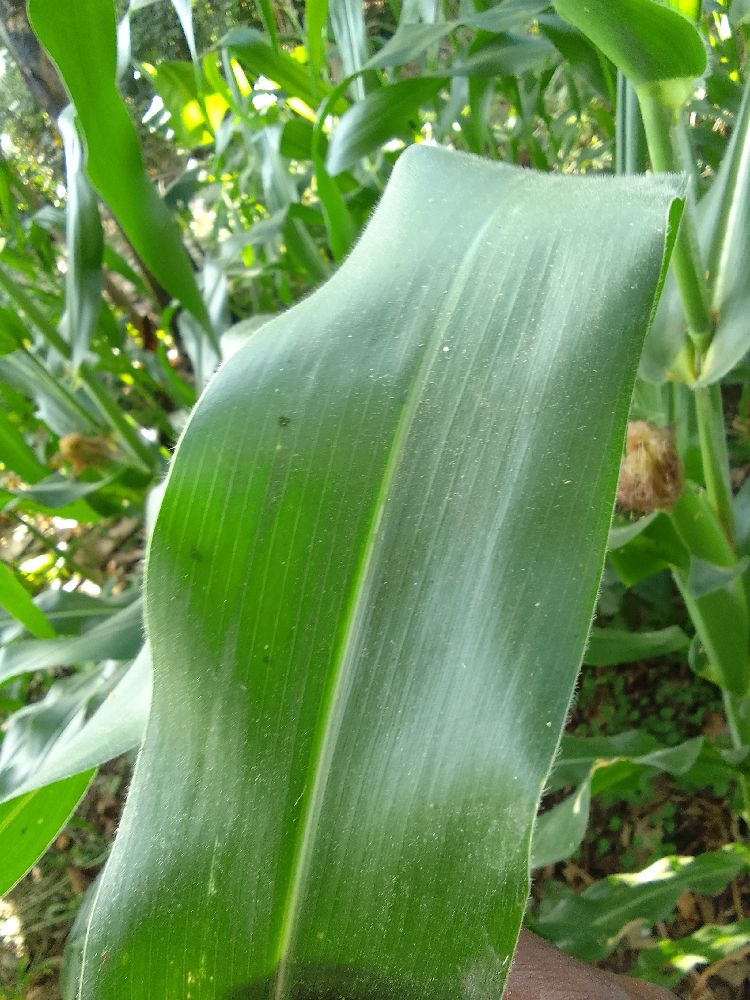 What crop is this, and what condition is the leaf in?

maize, healthy
